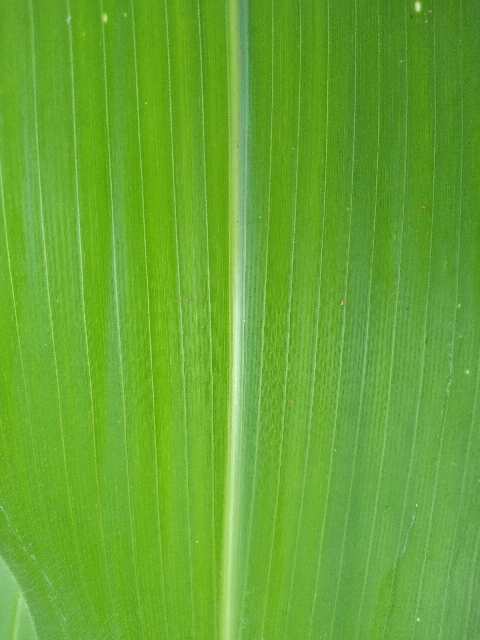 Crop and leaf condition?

maize, healthy
